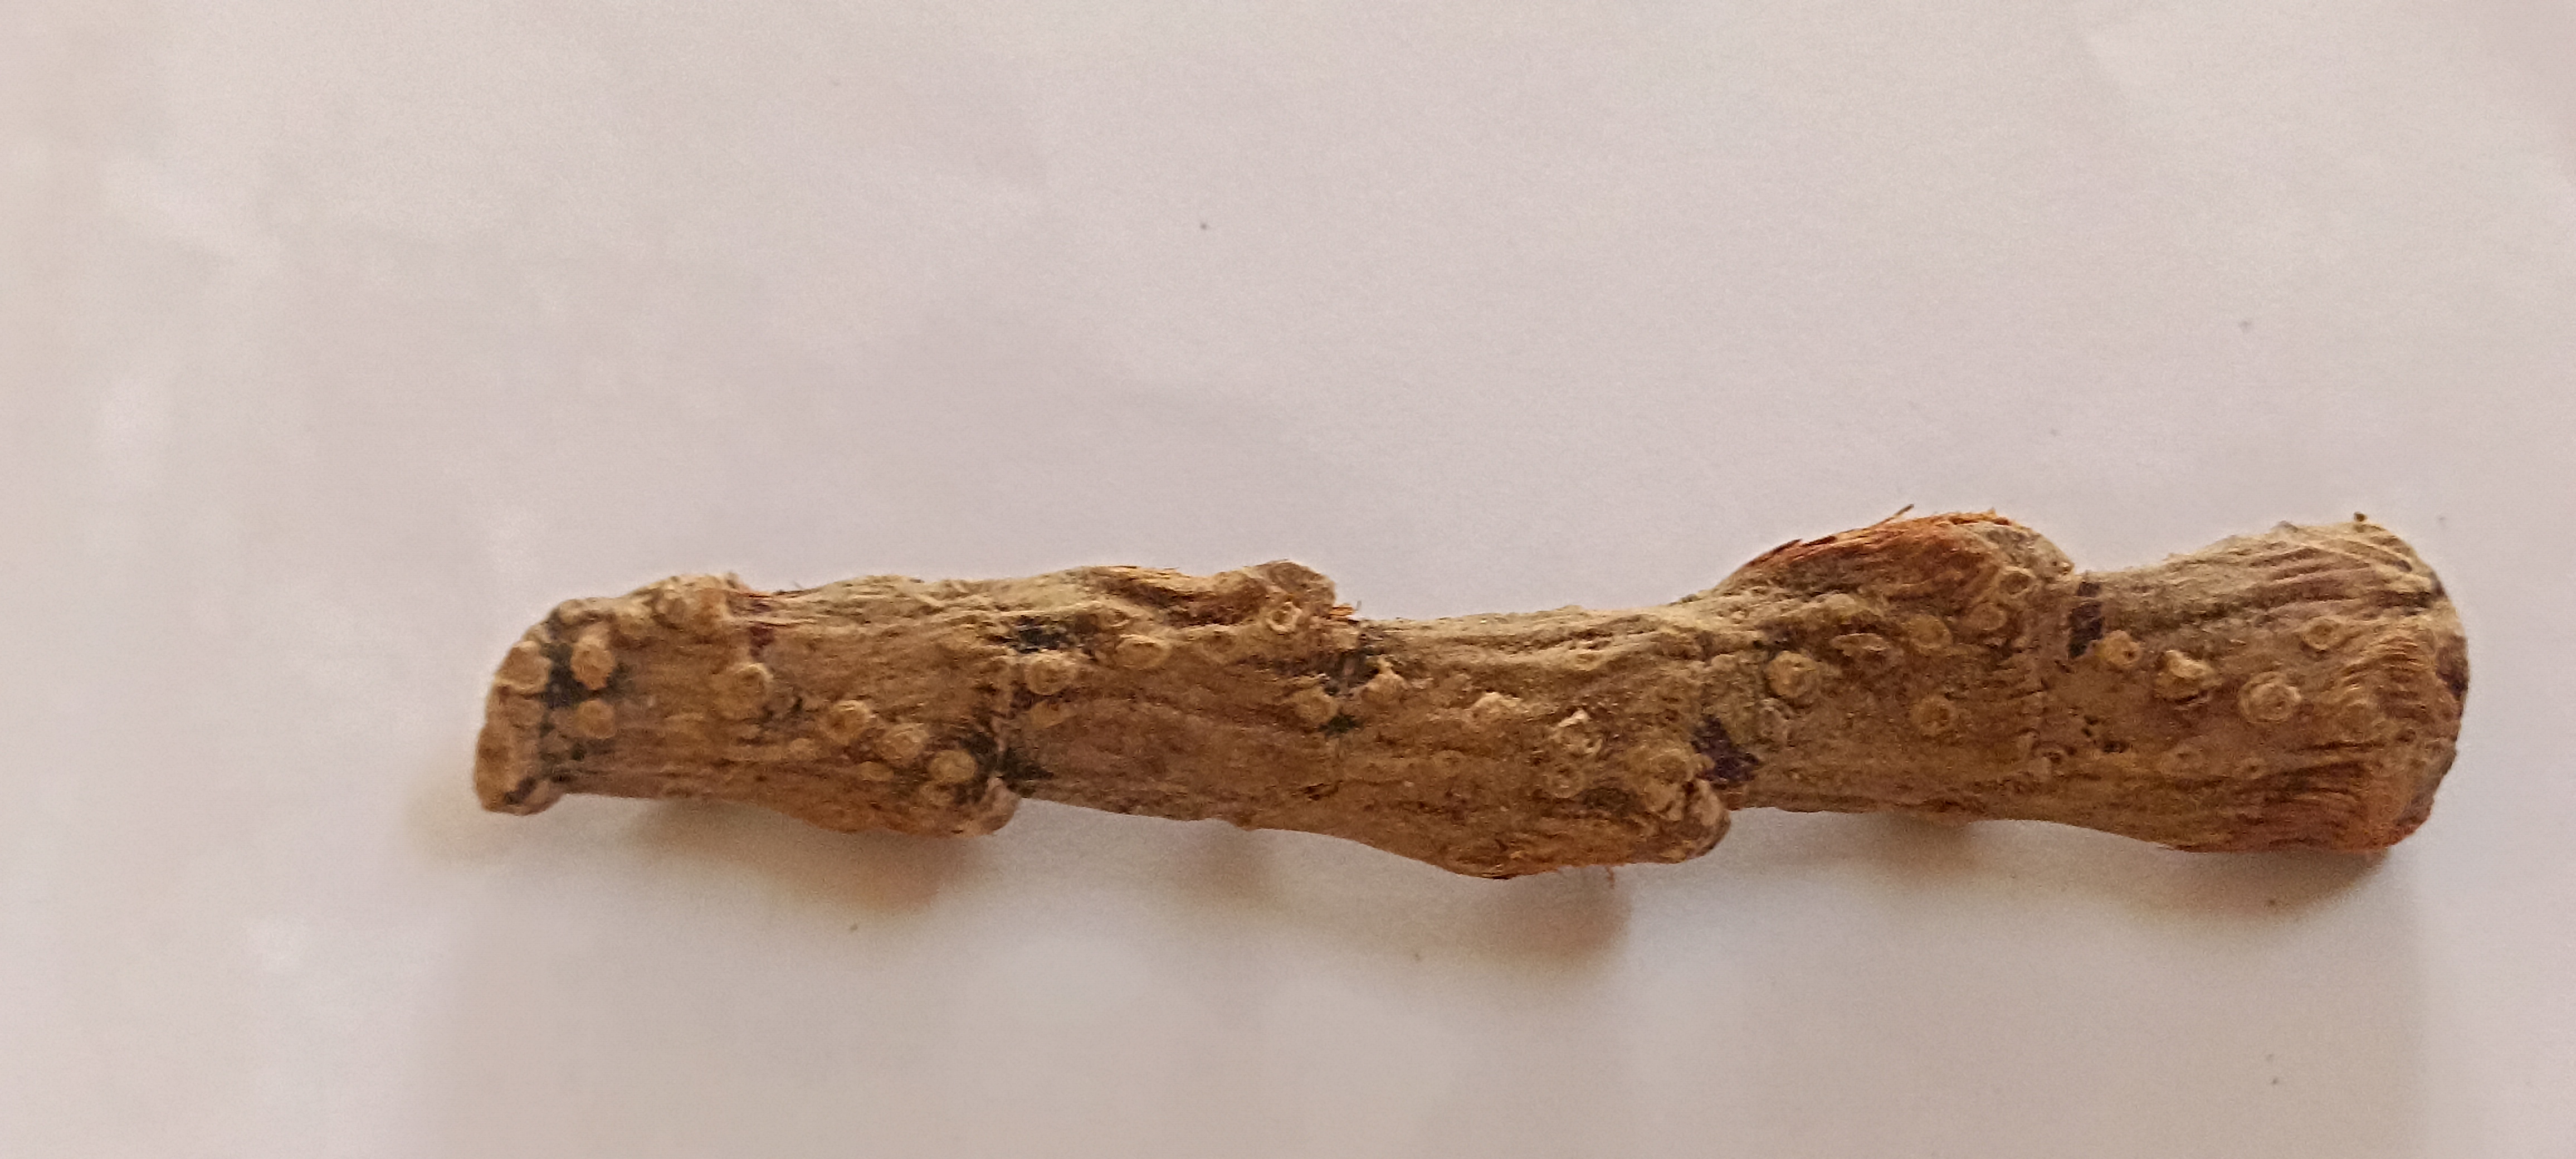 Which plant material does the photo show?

vekhand
